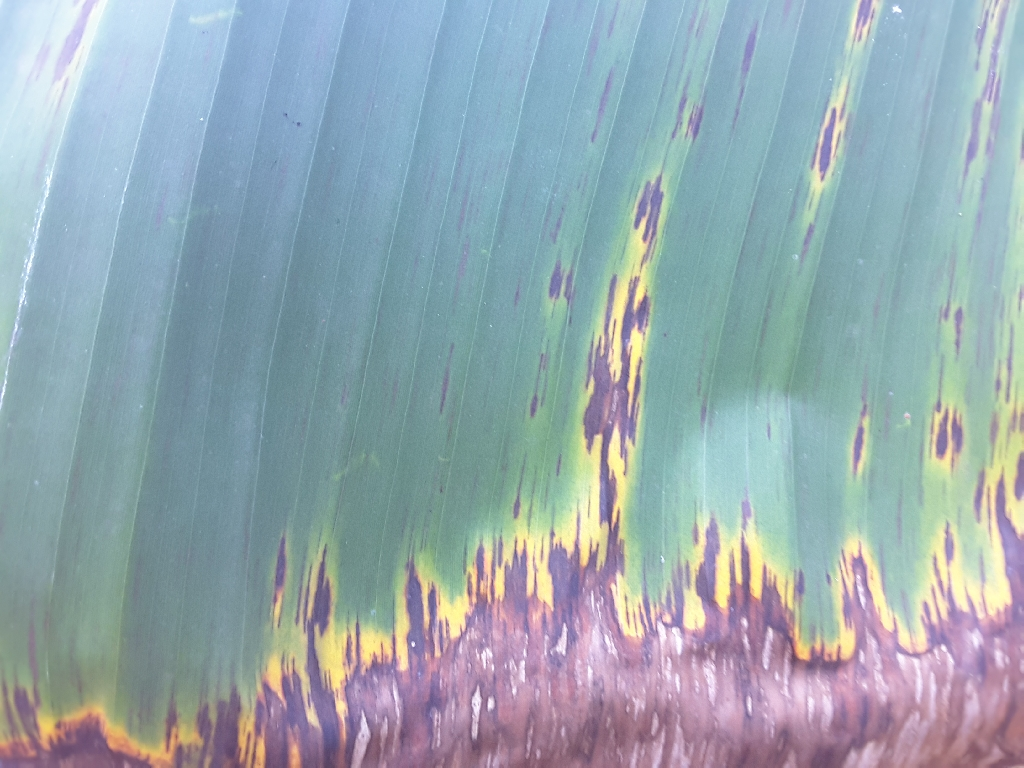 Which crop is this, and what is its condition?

banana, black sigatoka
